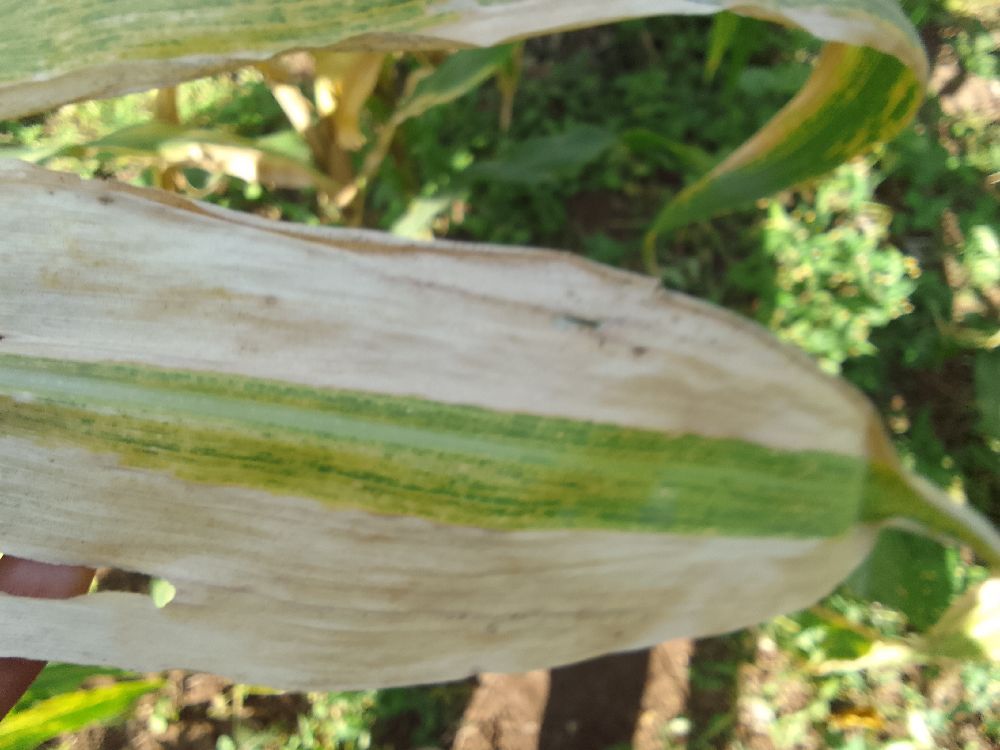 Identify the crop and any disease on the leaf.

maize, maize lethal necrosis
